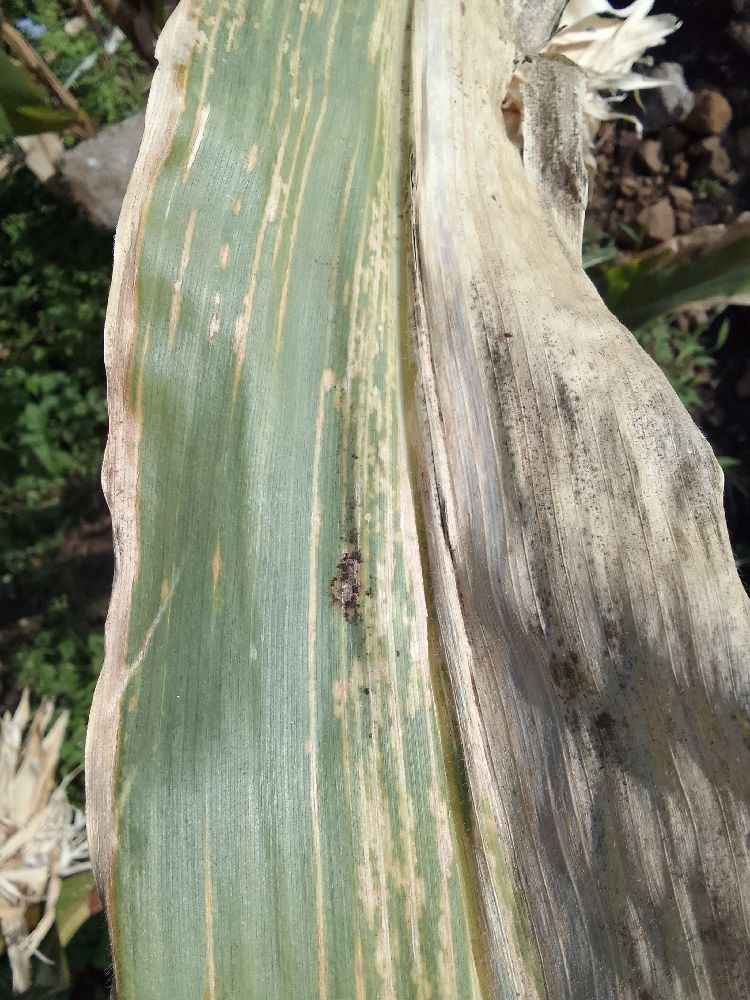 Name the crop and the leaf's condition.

maize, maize lethal necrosis
